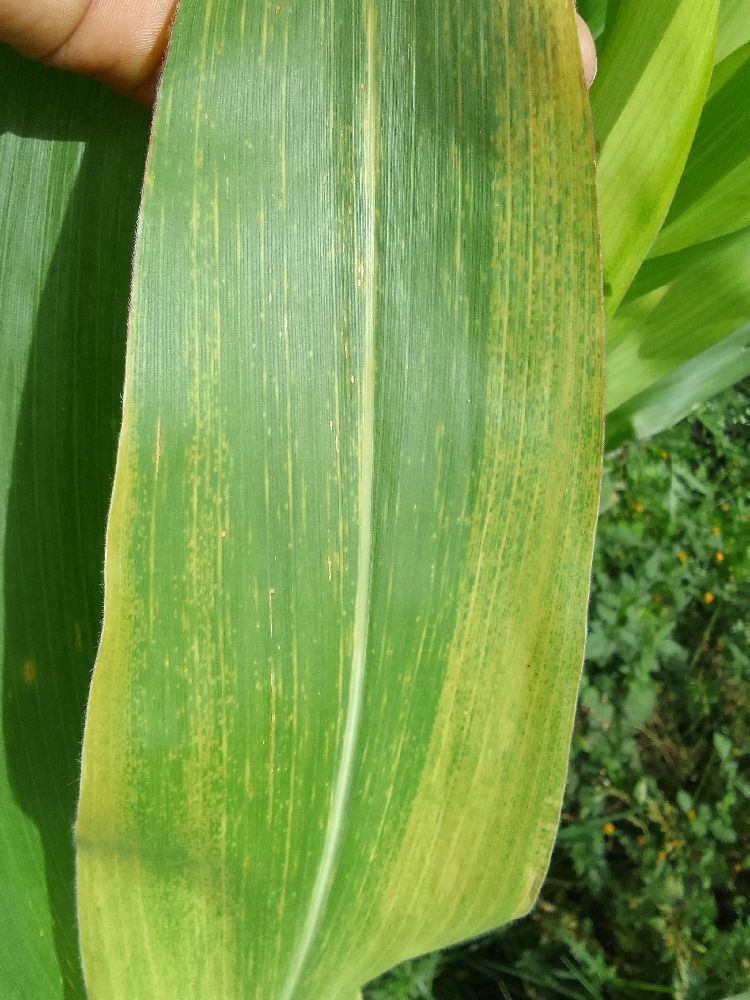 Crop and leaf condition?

maize, maize lethal necrosis
